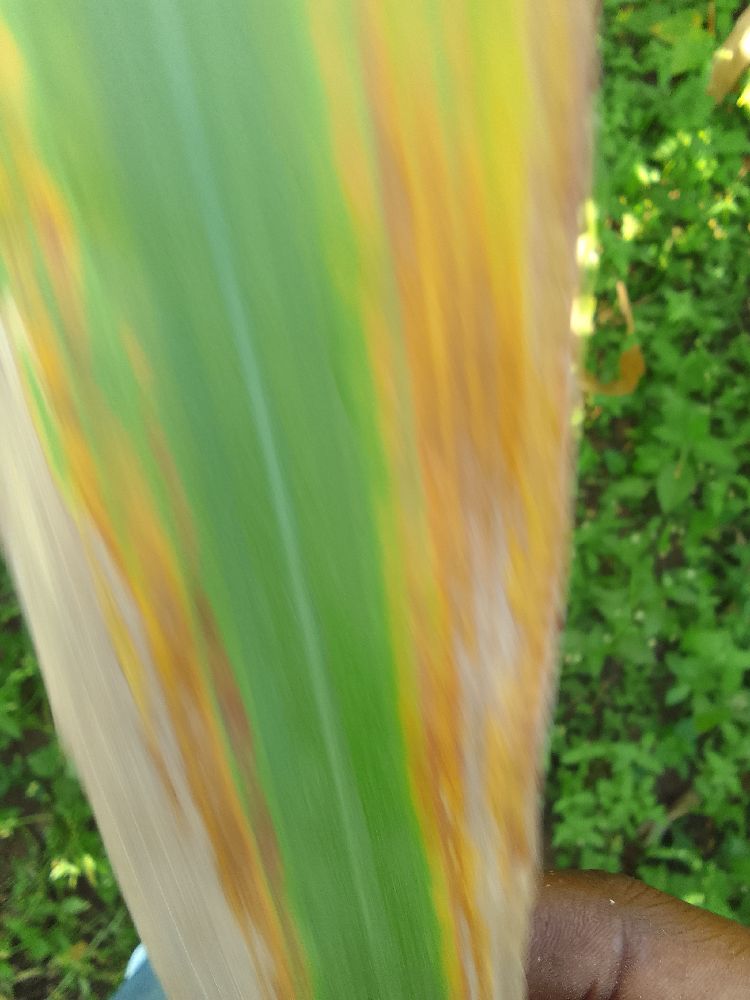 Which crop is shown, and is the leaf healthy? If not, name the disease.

maize, maize lethal necrosis
